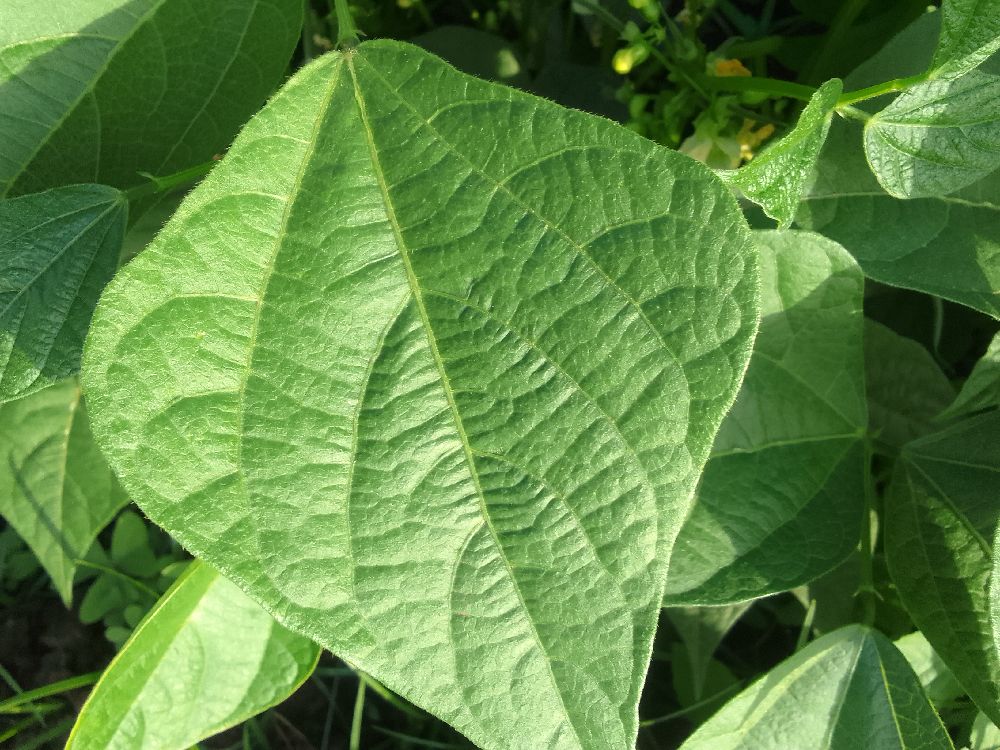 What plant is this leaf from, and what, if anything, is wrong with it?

common bean, healthy
